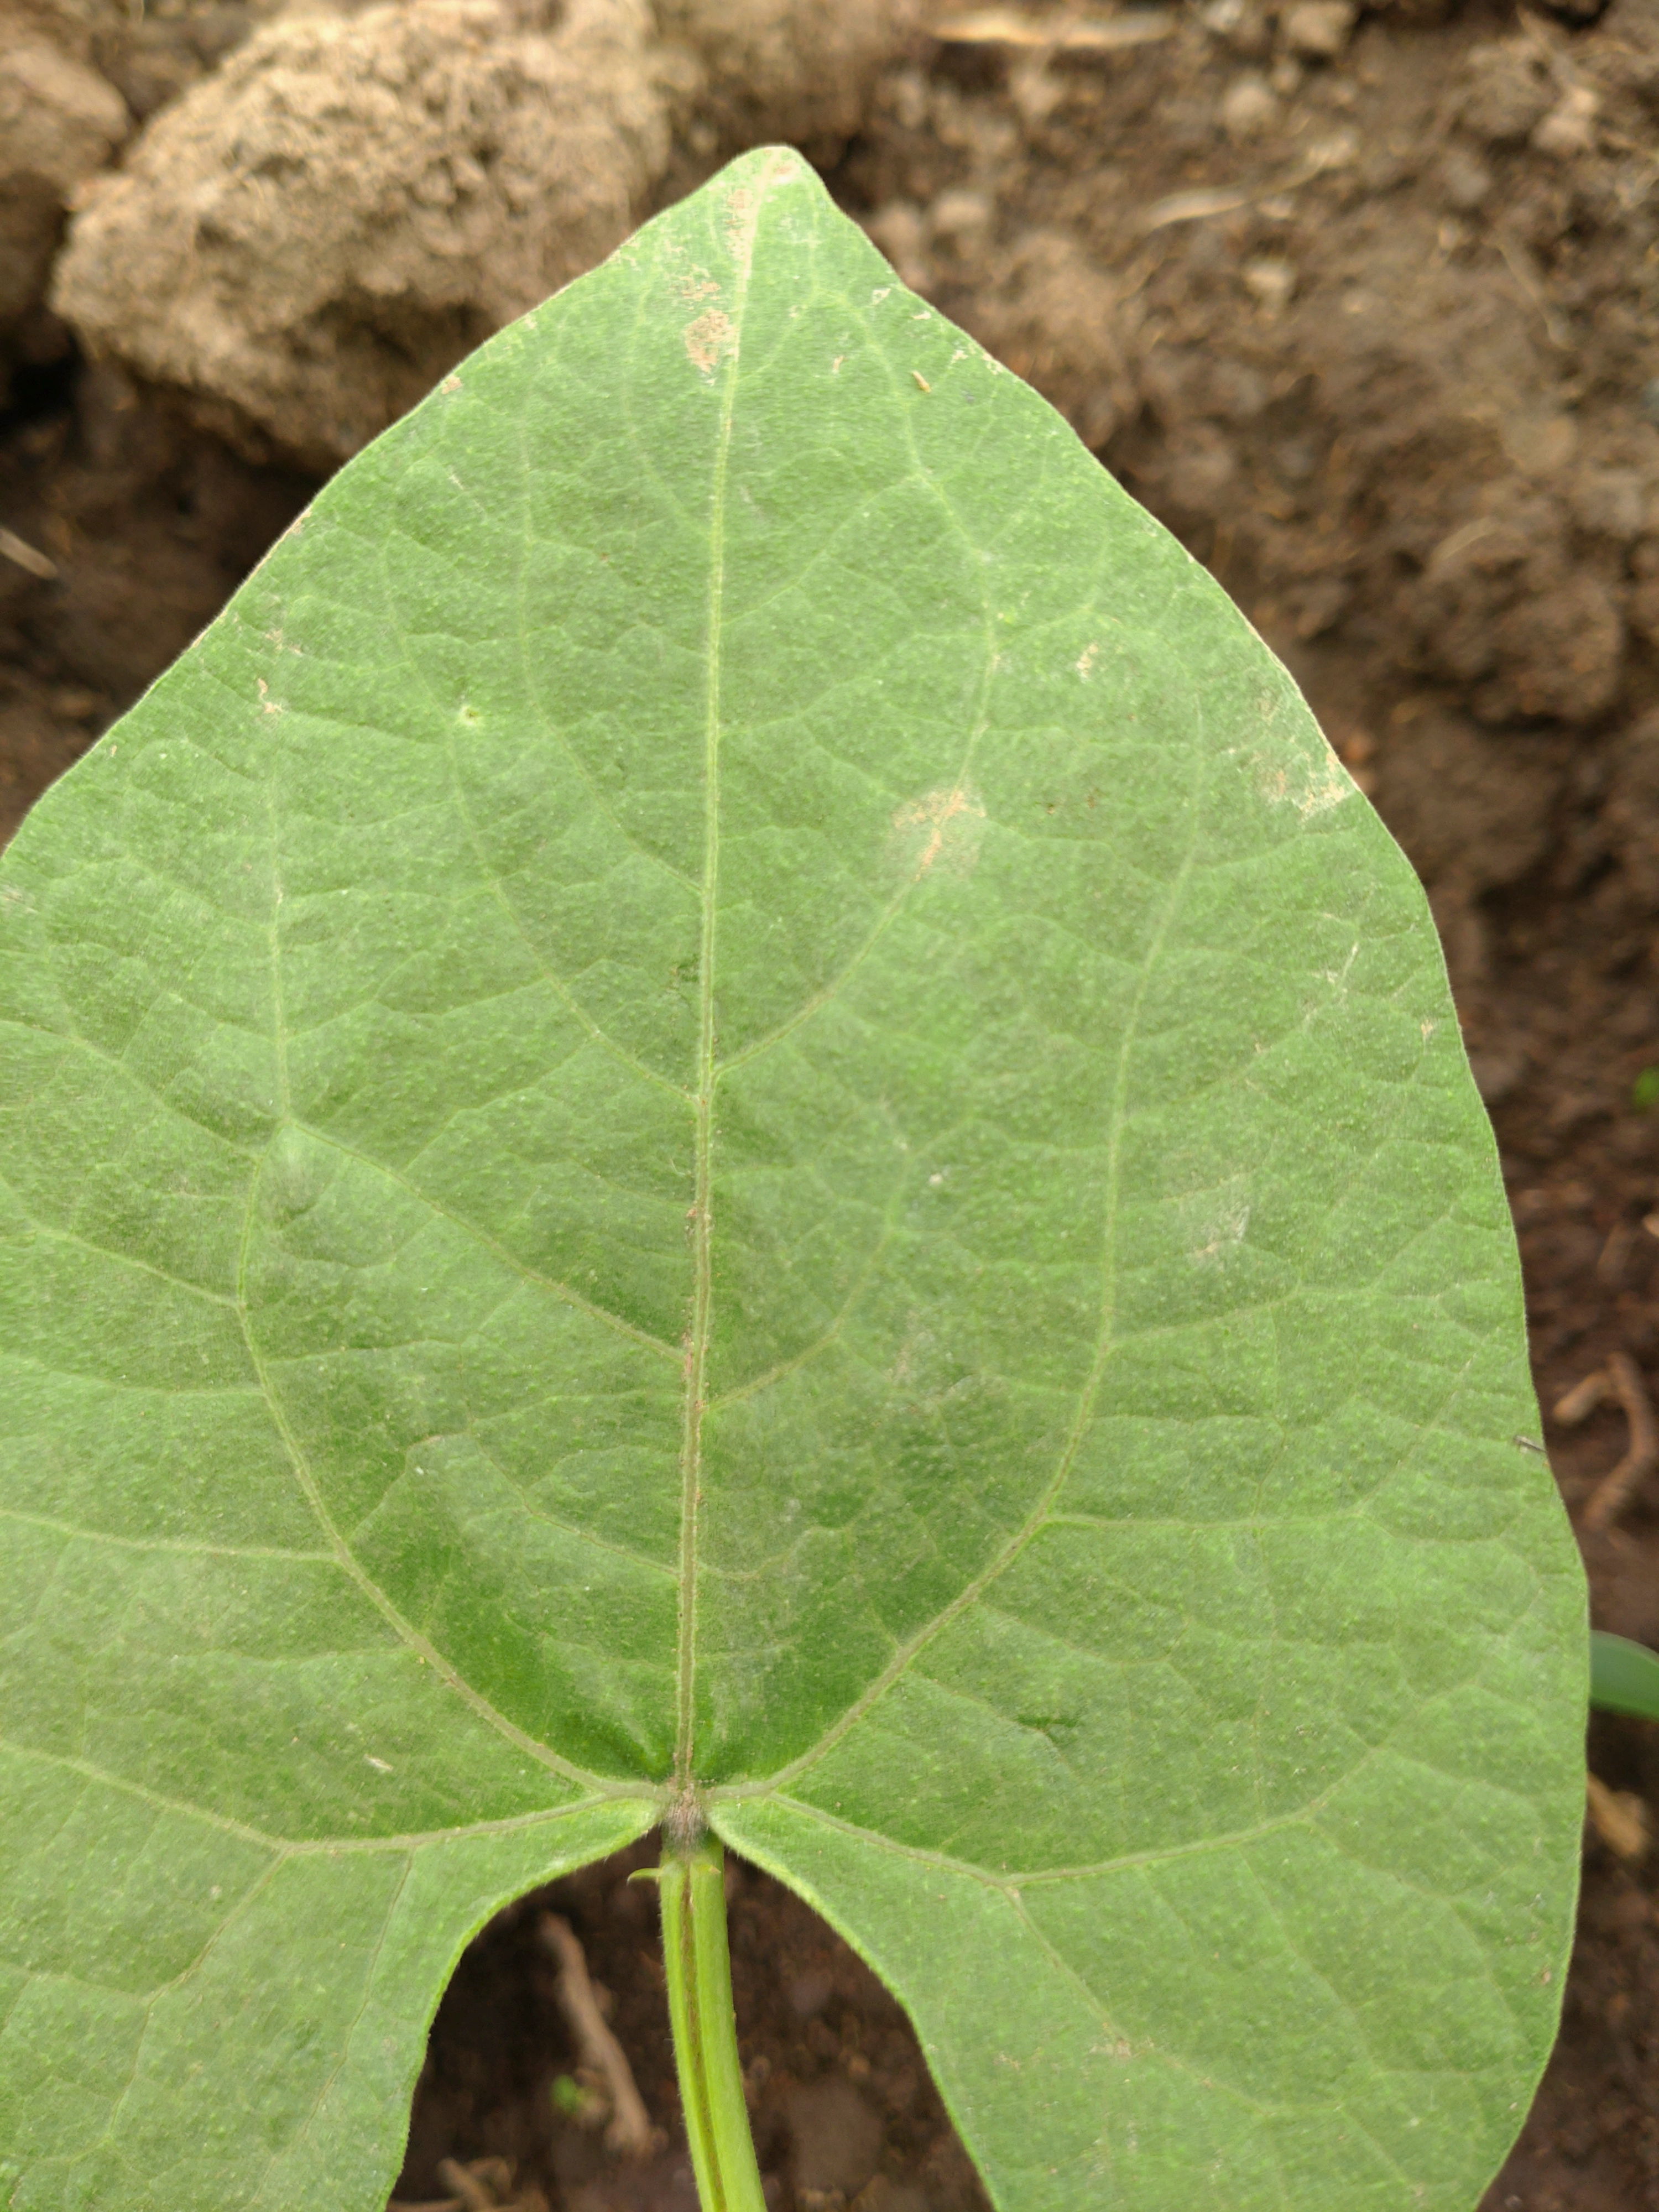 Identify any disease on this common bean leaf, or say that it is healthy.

healthy
